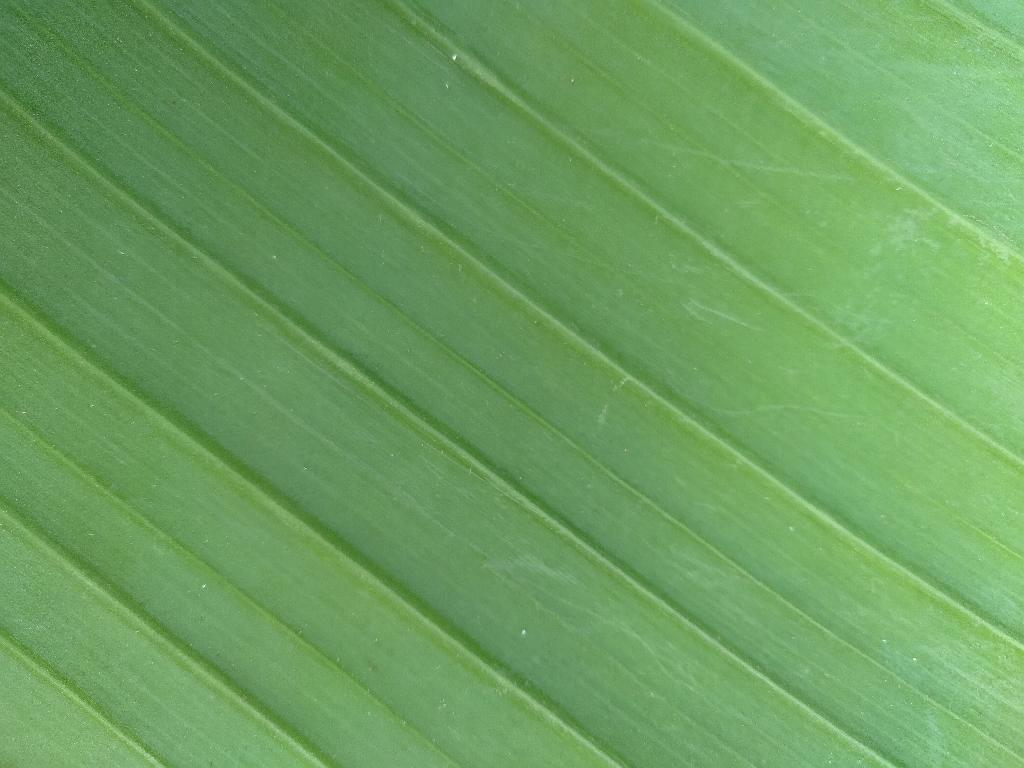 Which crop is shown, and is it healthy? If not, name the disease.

banana, healthy
